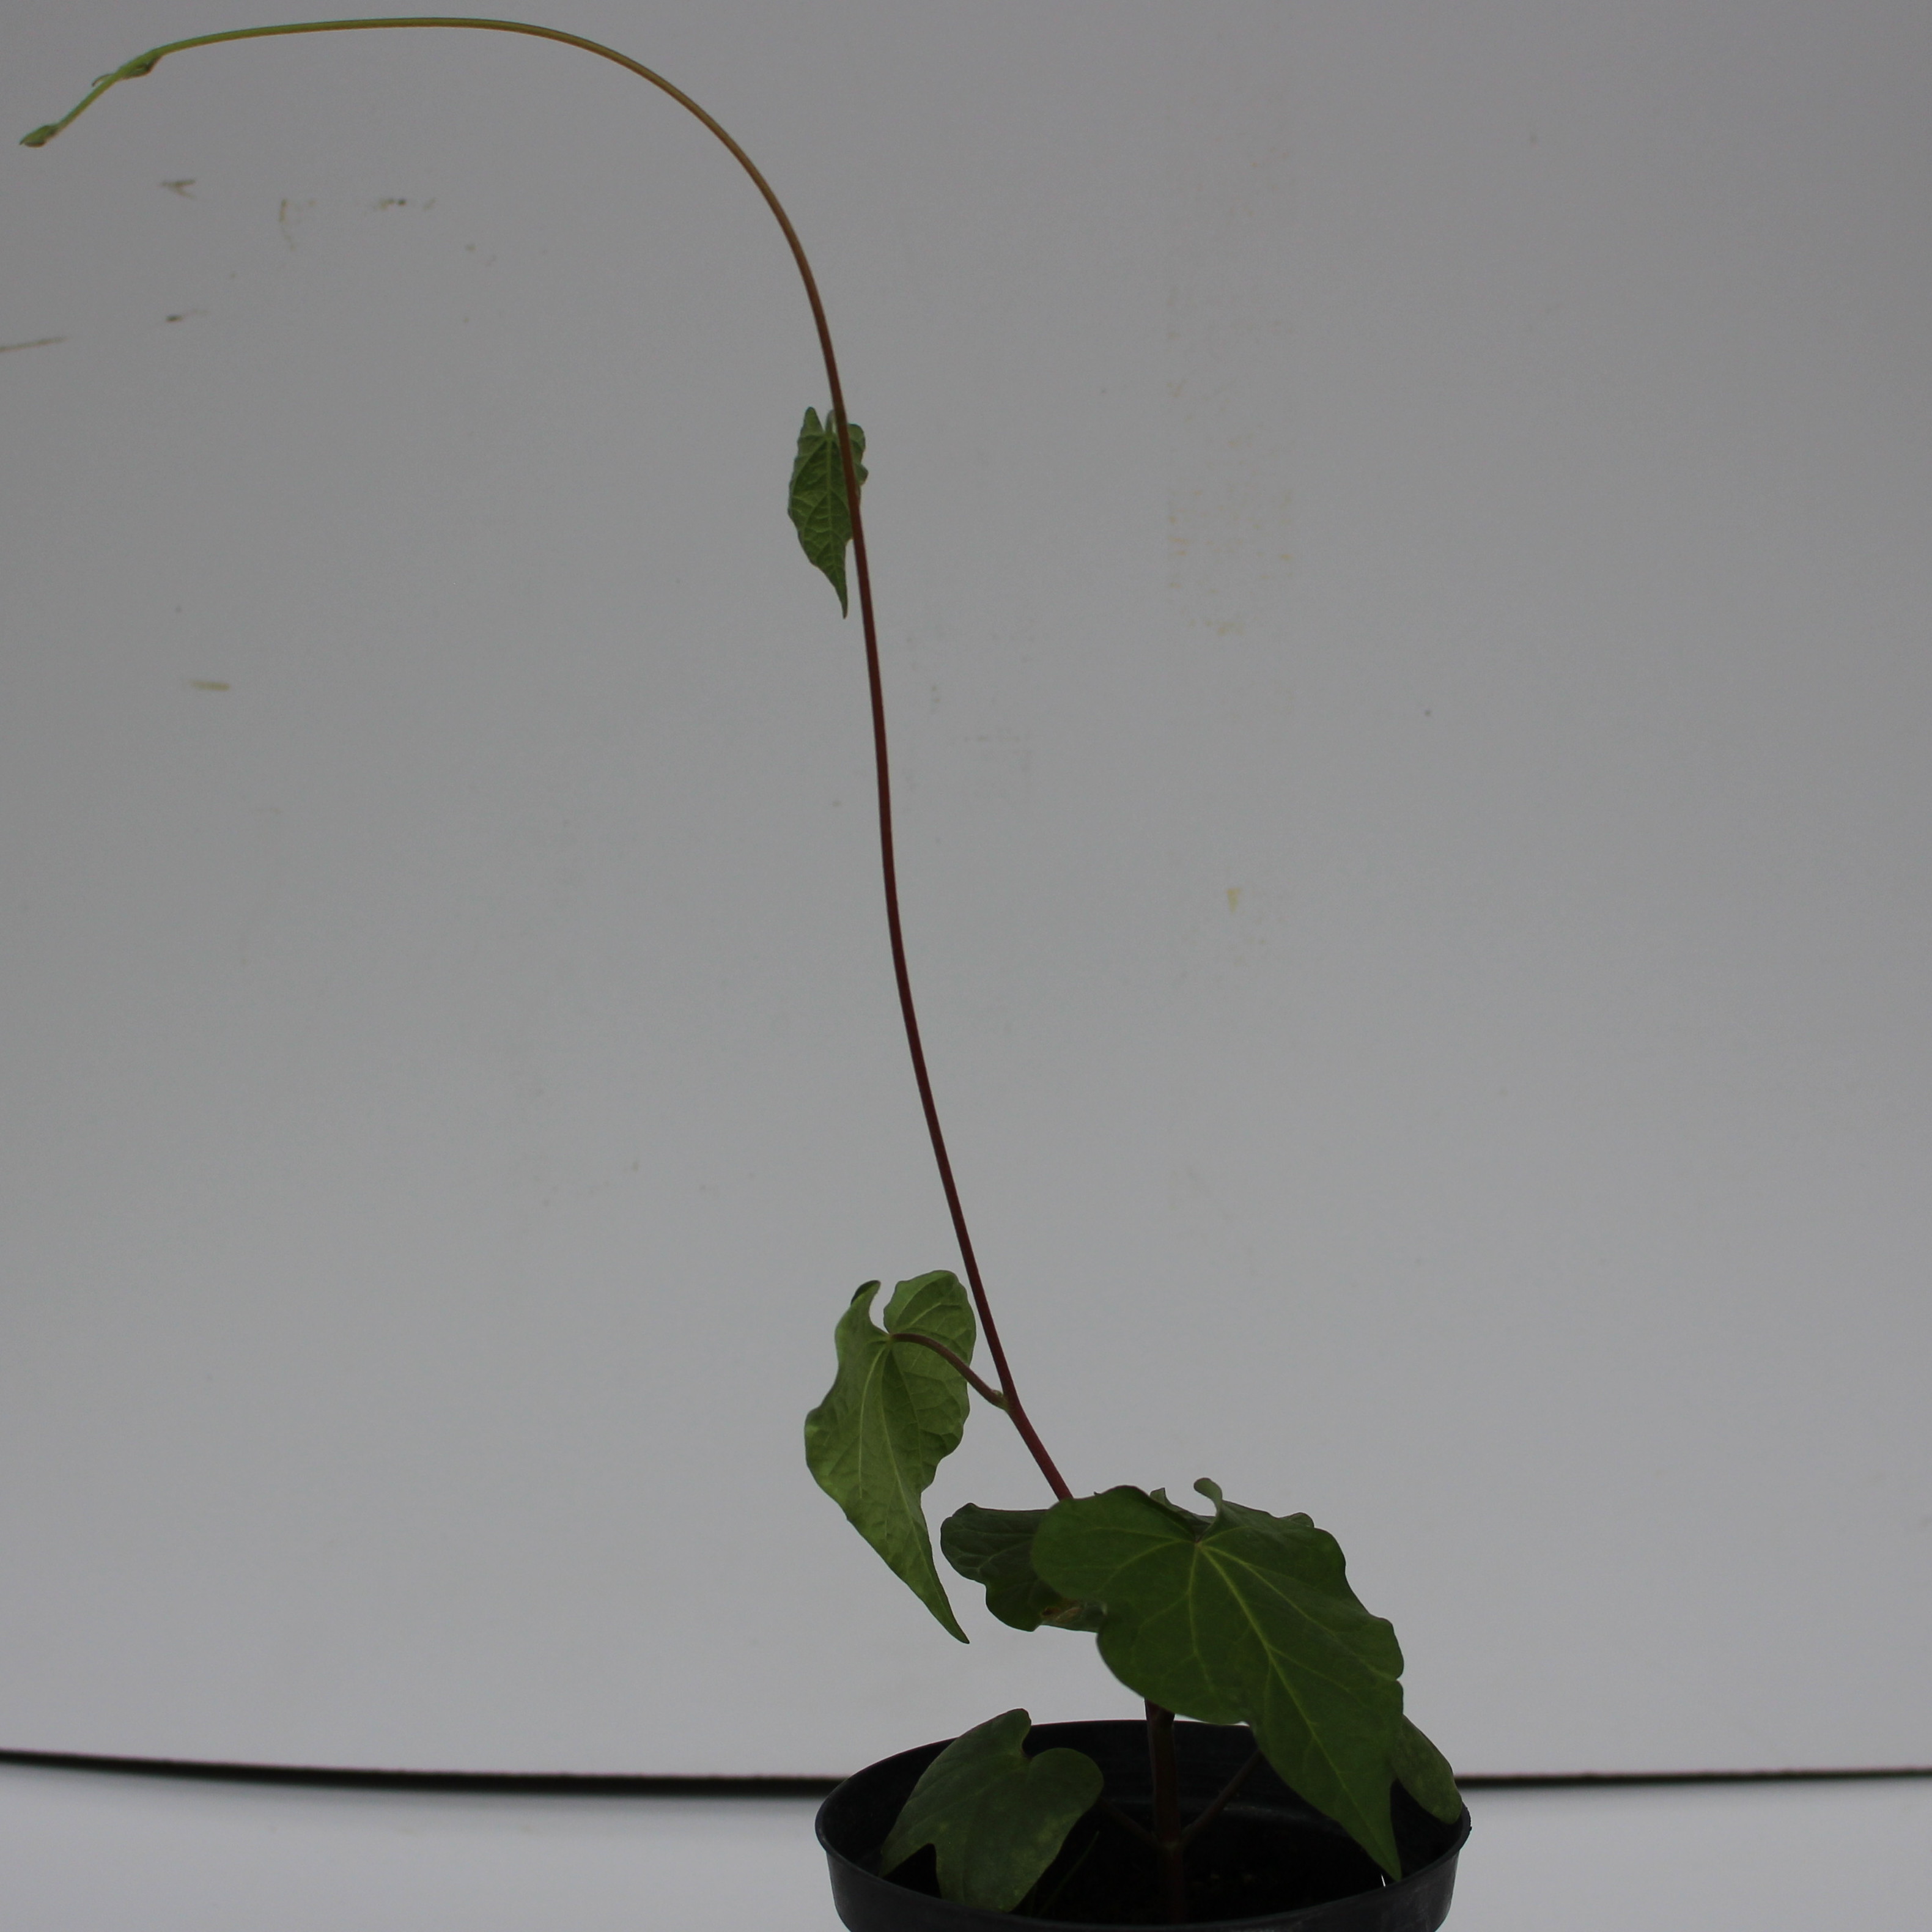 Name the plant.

Convolvulus arvensis
